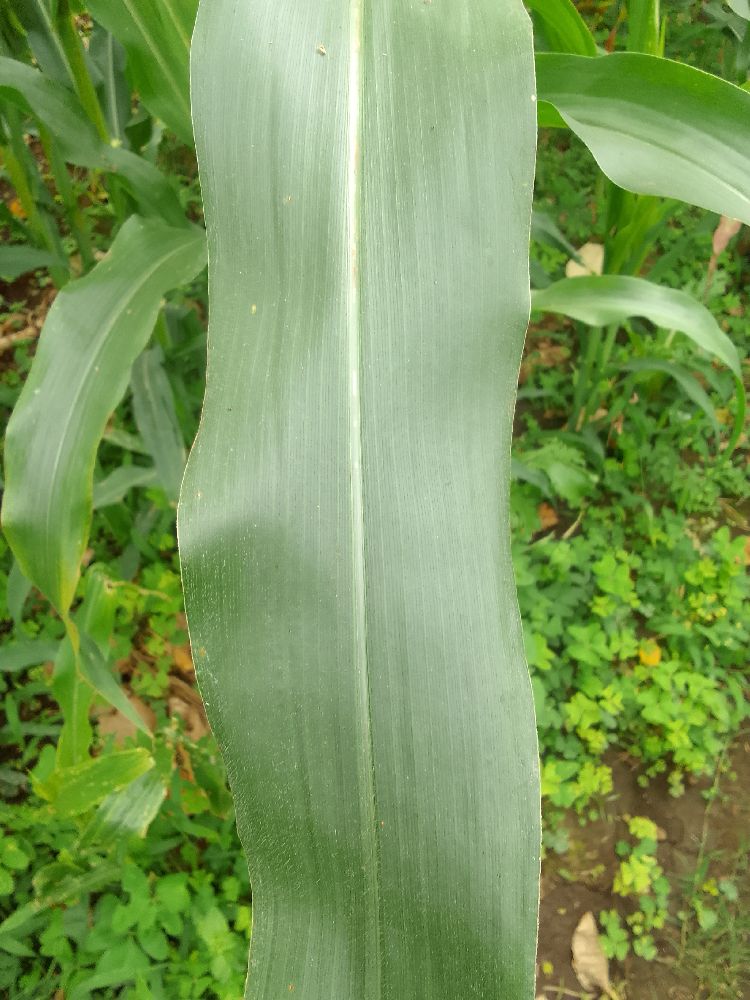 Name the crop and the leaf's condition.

maize, healthy
